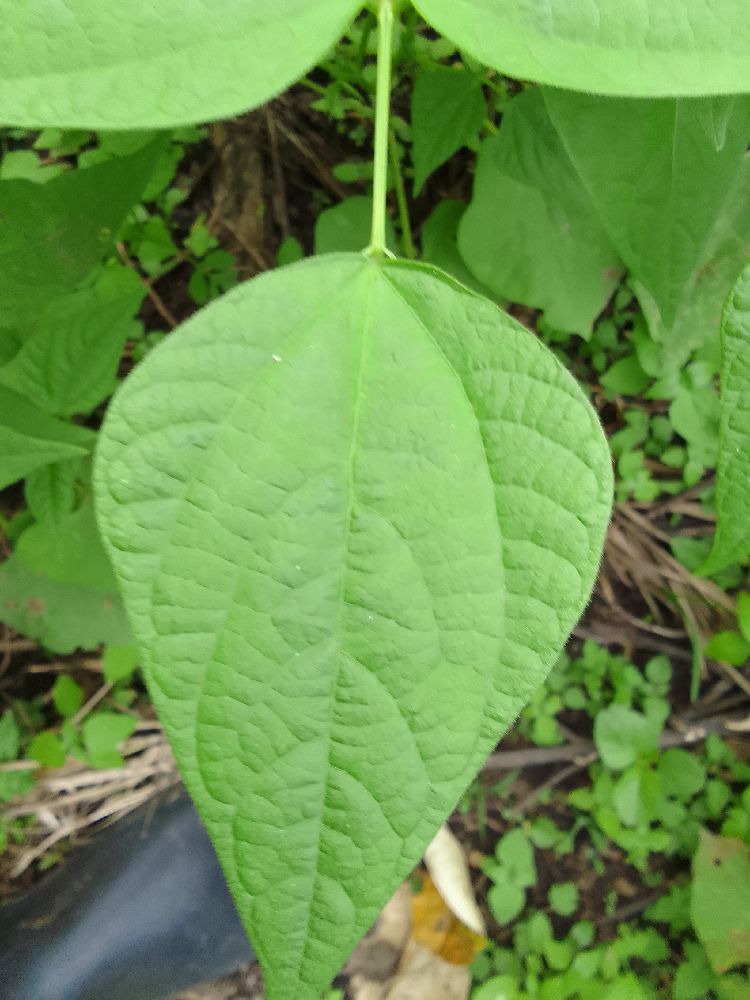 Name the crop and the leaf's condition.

common bean, healthy
